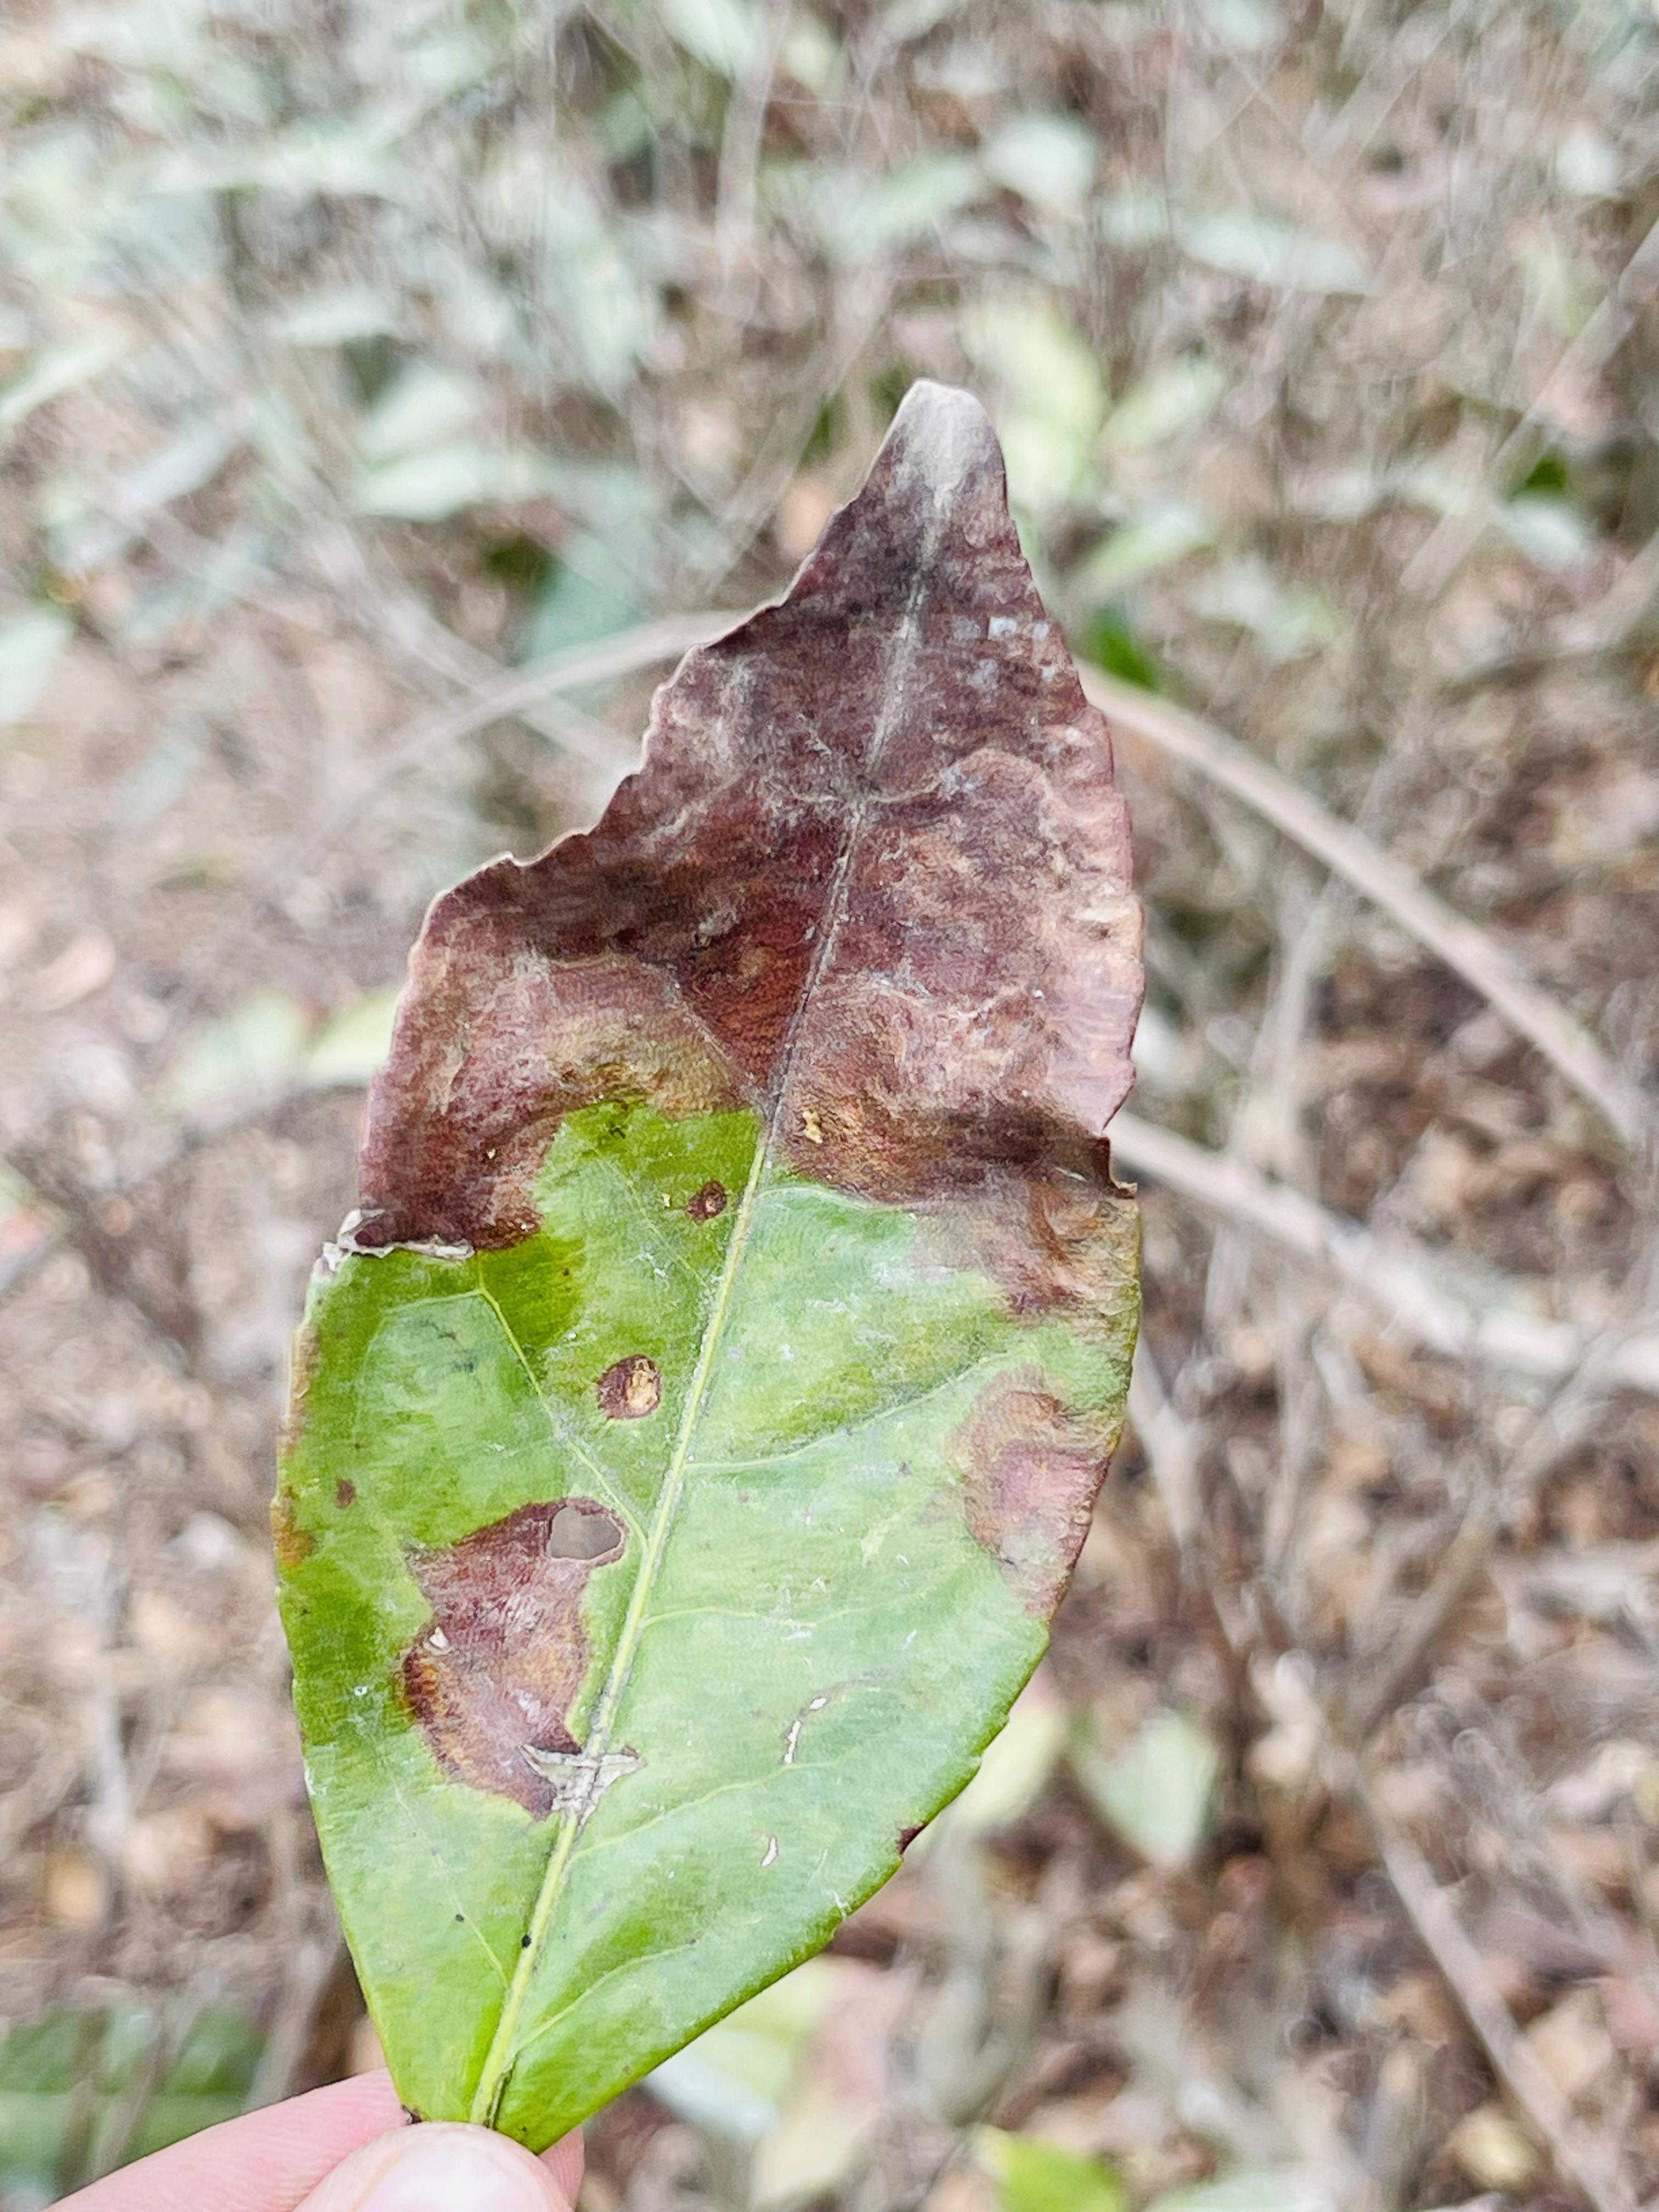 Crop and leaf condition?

tea, blight
